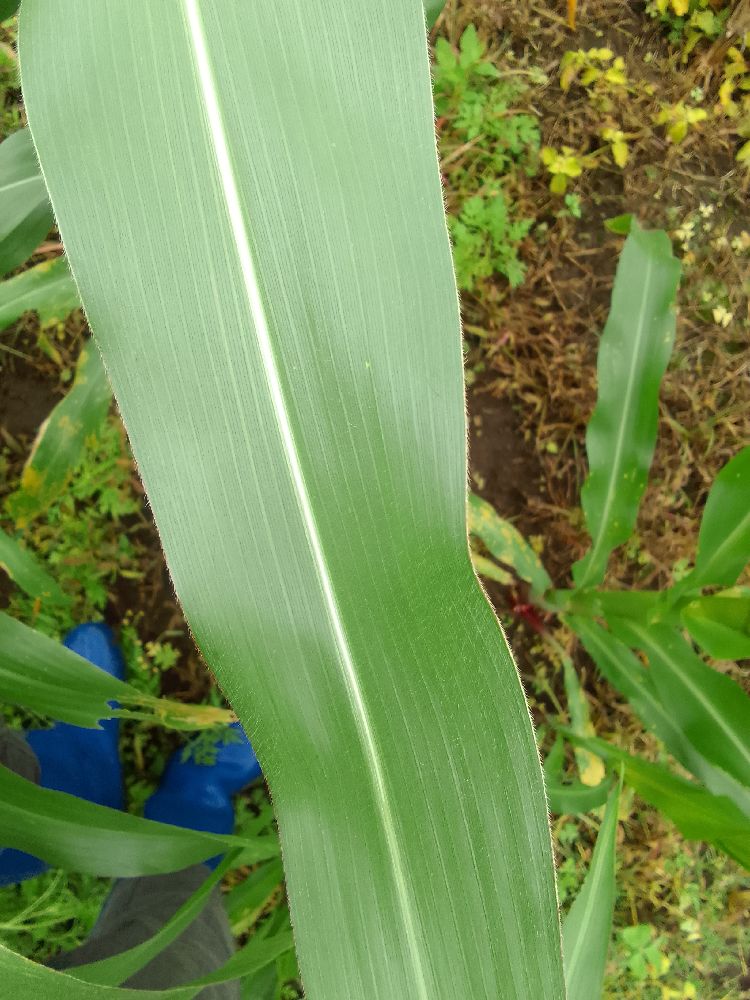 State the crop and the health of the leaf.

maize, healthy
